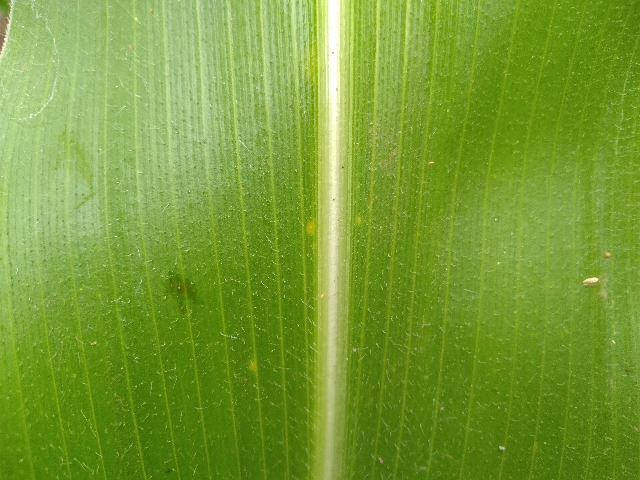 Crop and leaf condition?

maize, healthy
